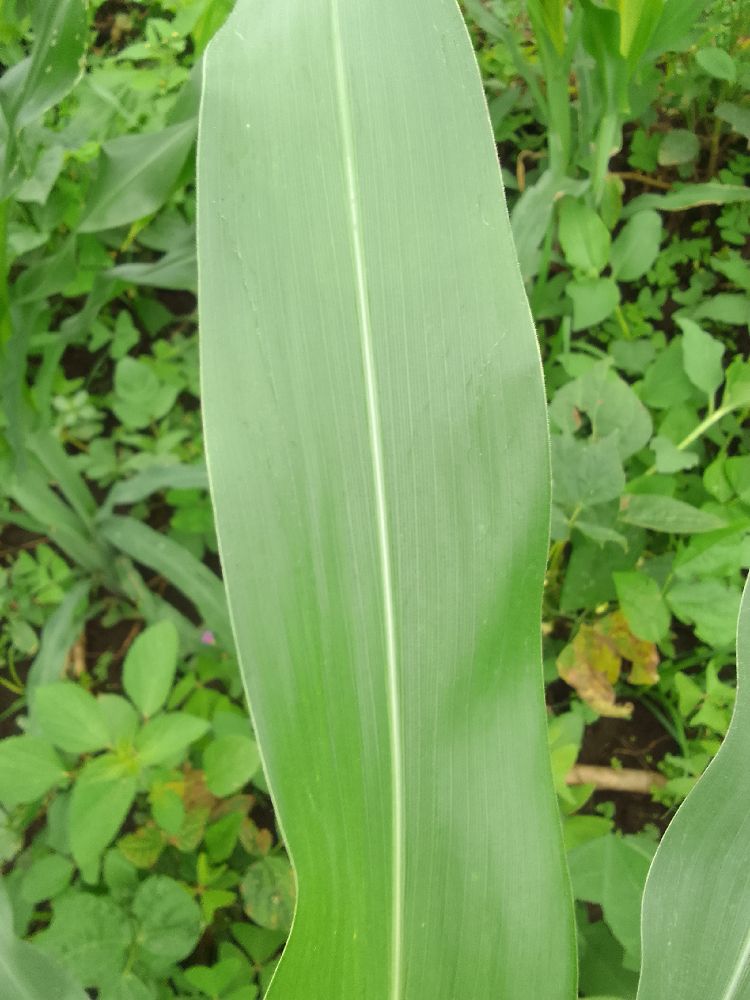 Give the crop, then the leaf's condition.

maize, healthy
